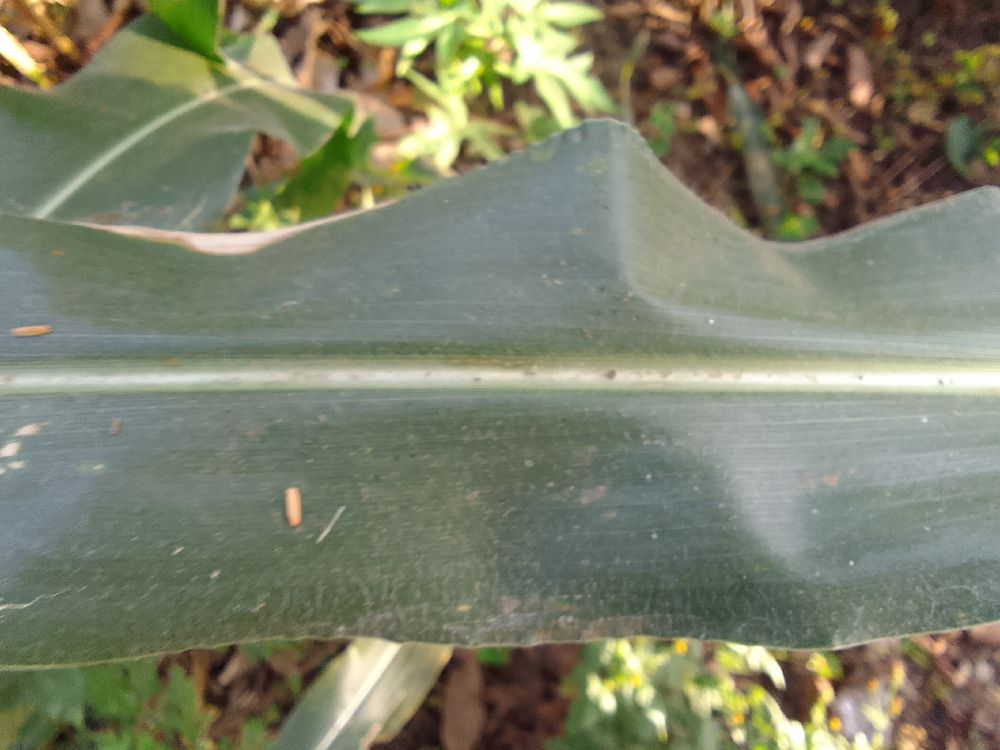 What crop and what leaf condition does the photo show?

maize, healthy
